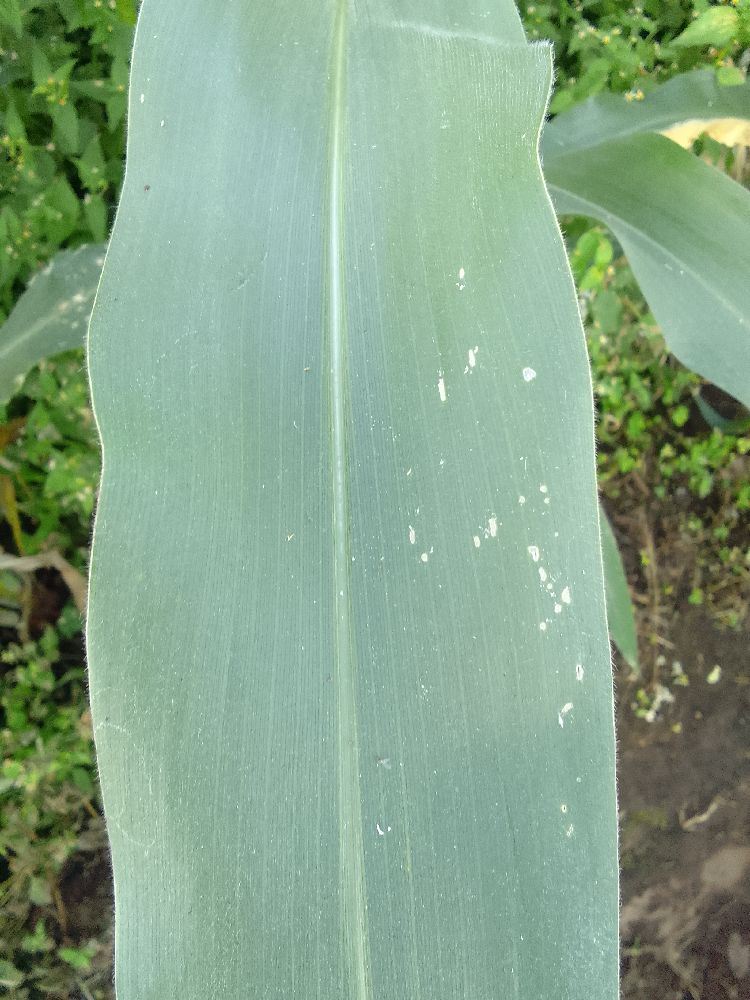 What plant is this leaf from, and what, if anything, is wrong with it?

maize, healthy
